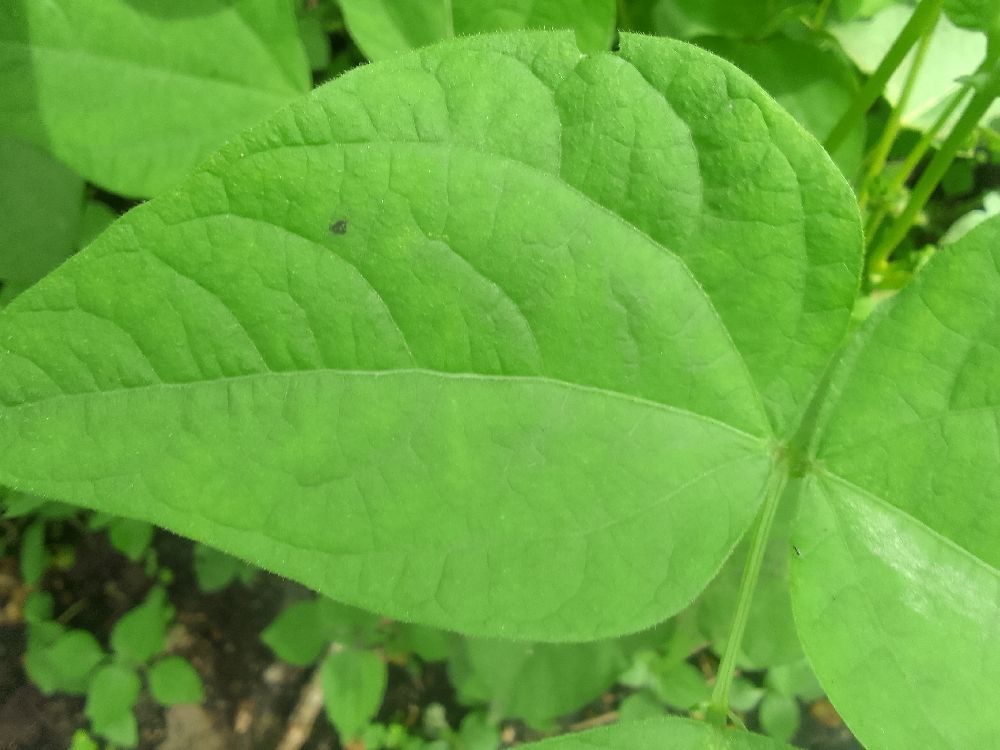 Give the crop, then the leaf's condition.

common bean, healthy
